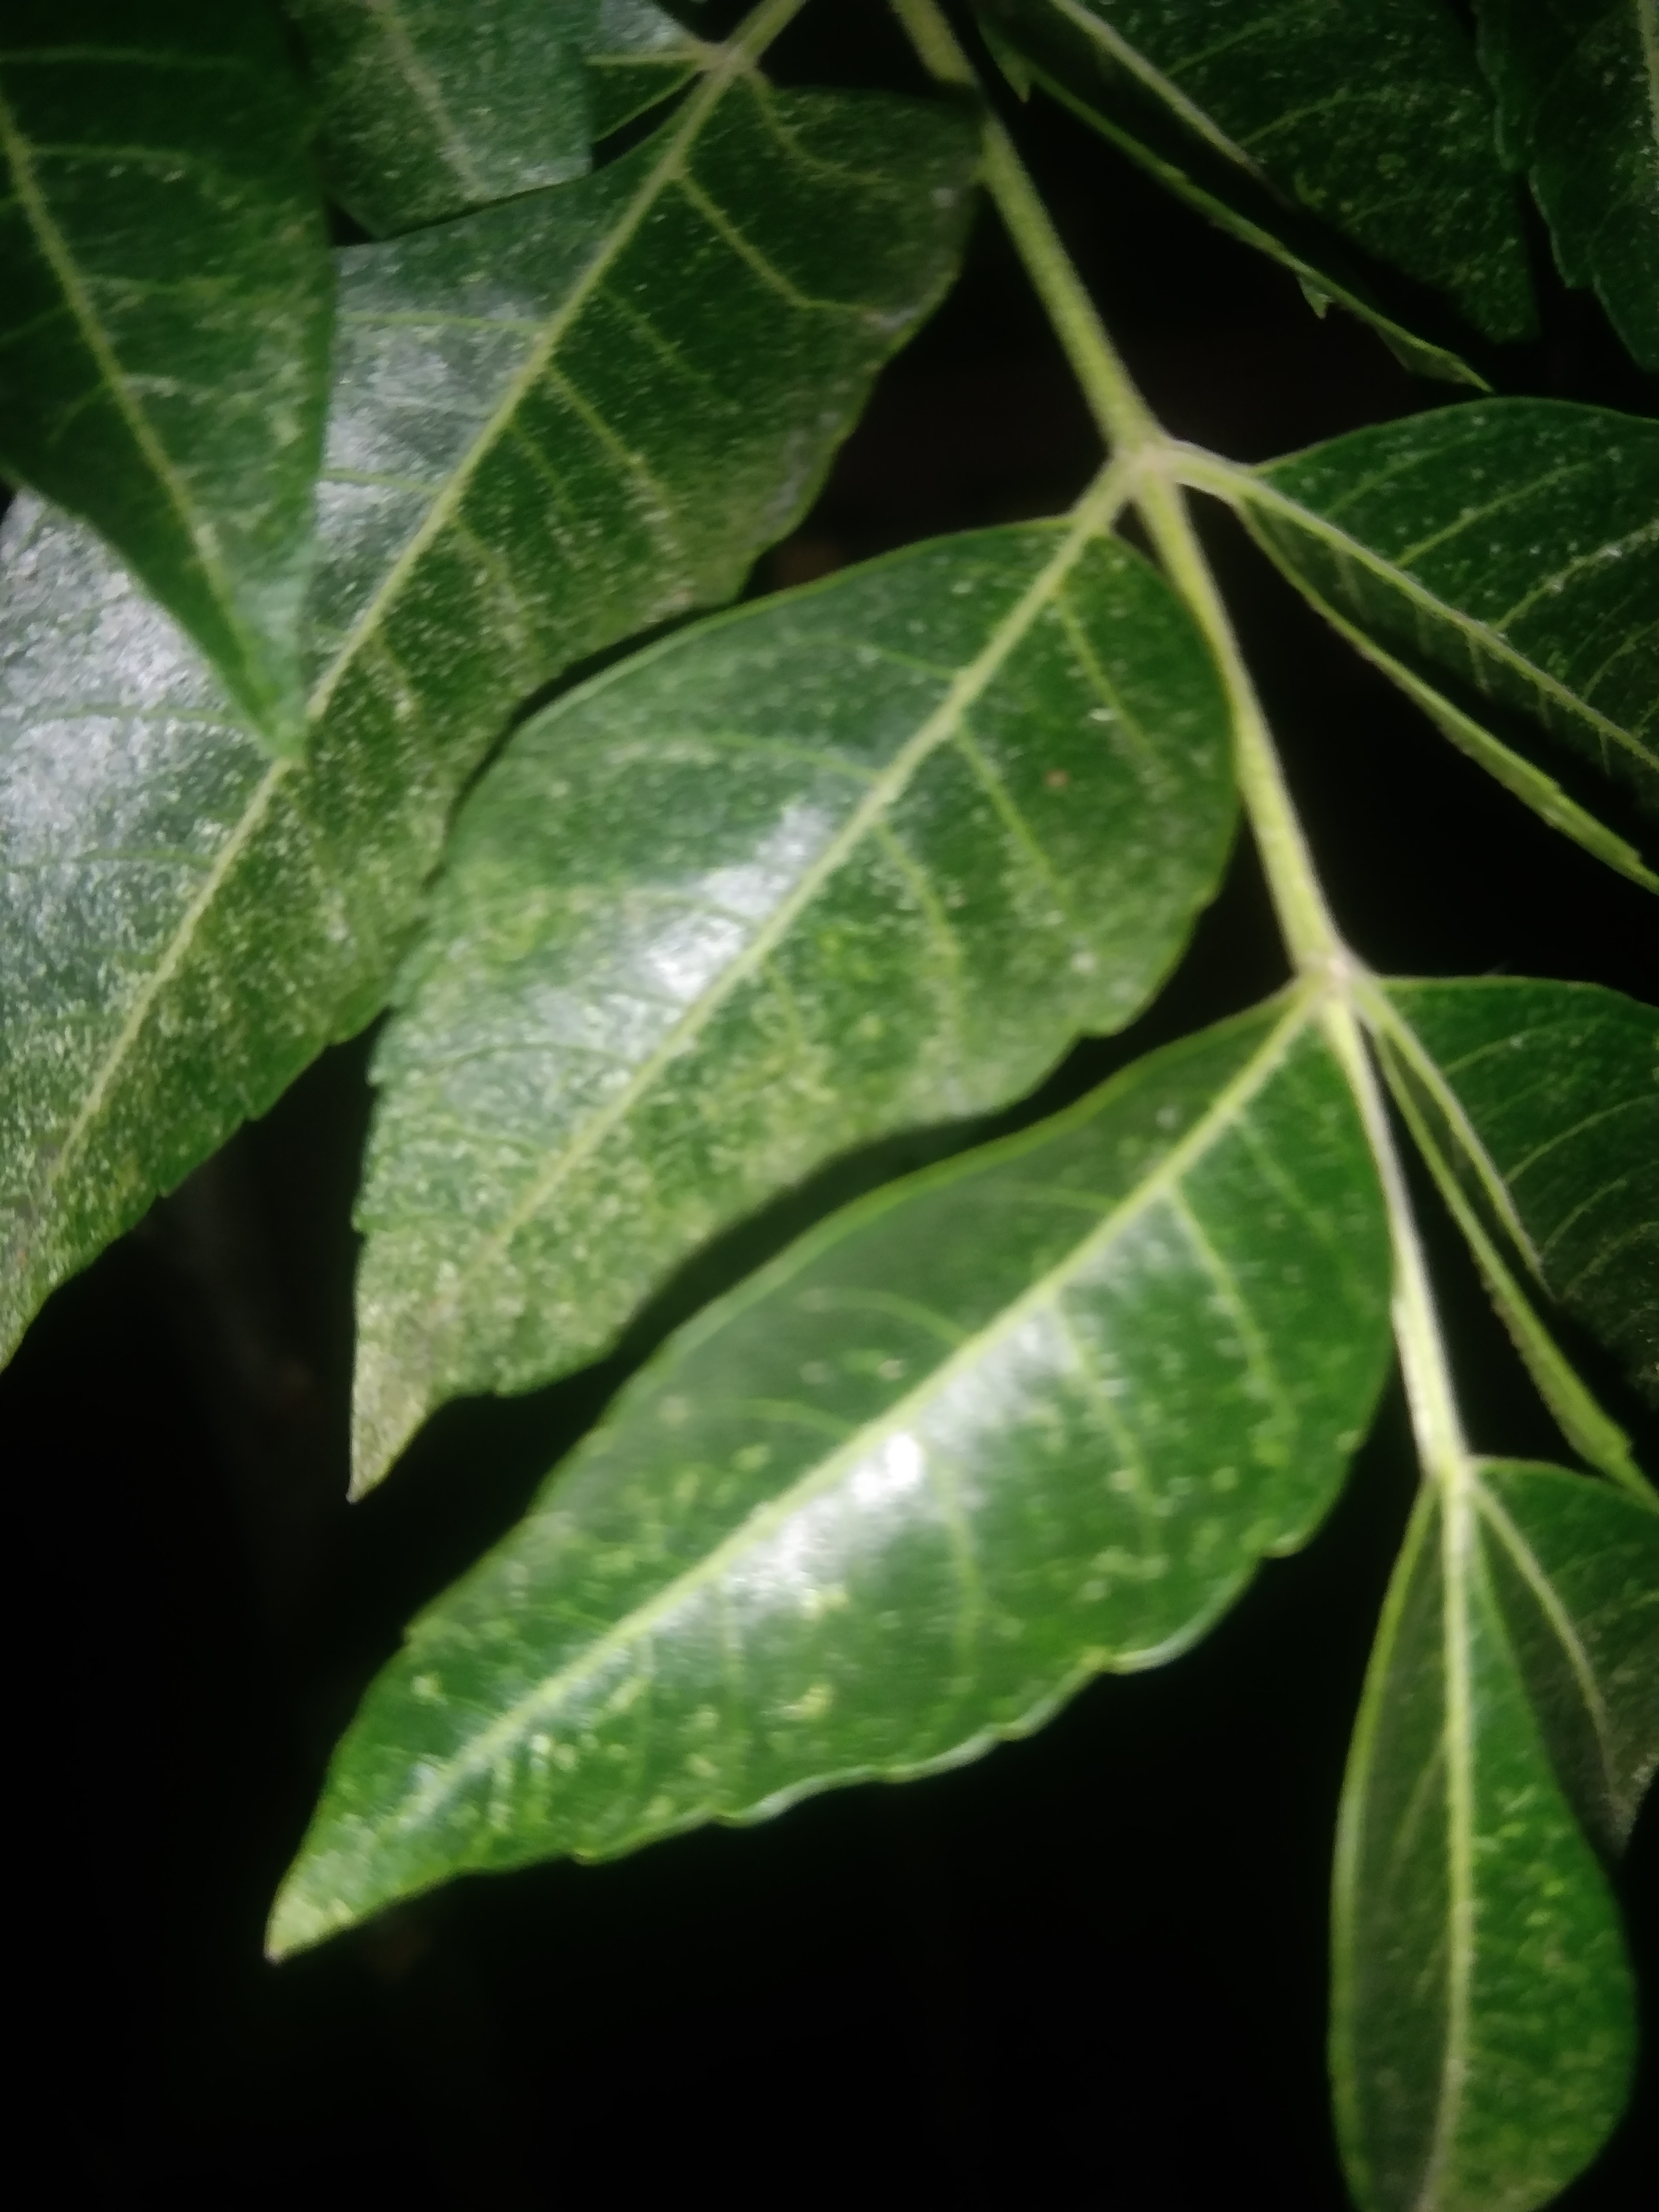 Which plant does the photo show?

neem
